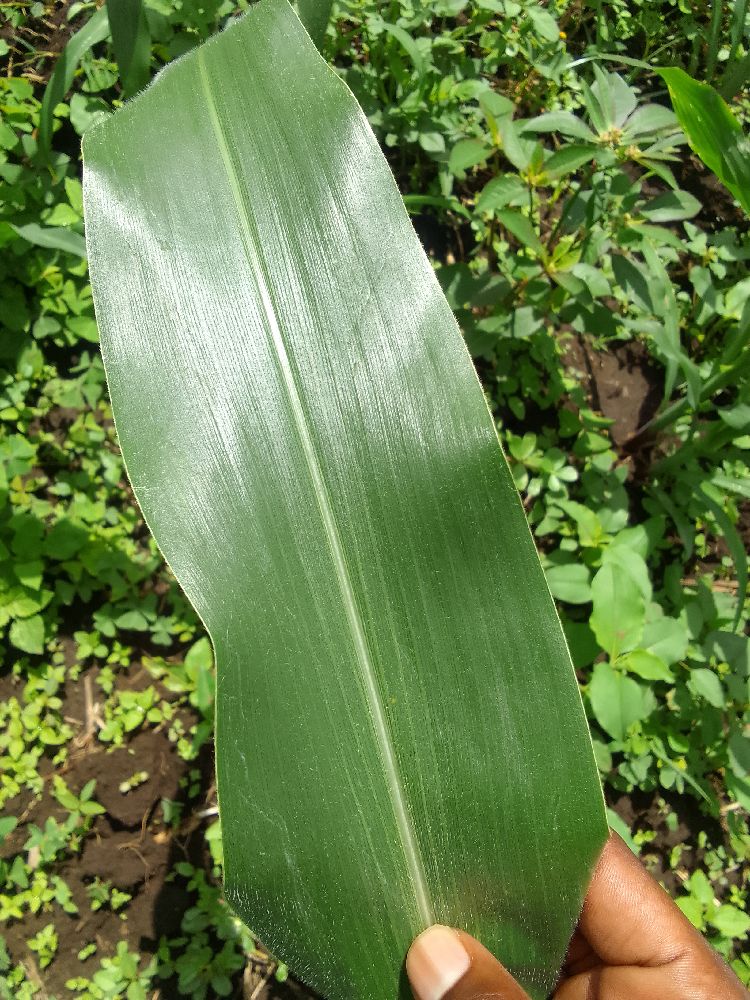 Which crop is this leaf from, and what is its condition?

maize, healthy
